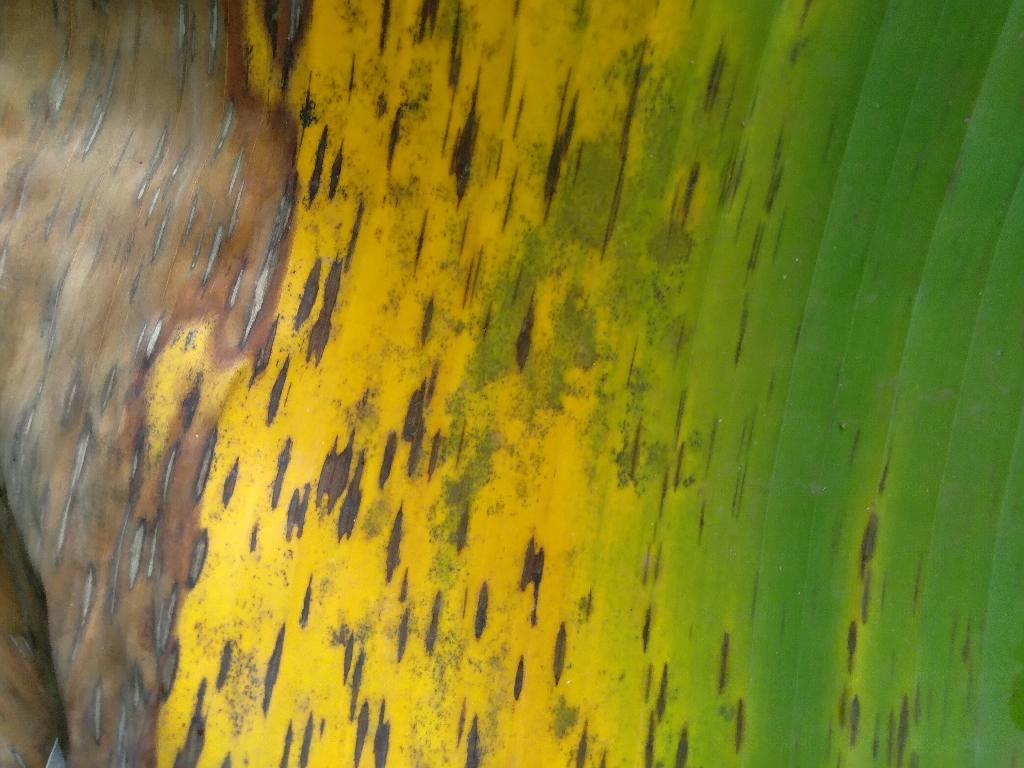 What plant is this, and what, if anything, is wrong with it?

banana, black sigatoka
